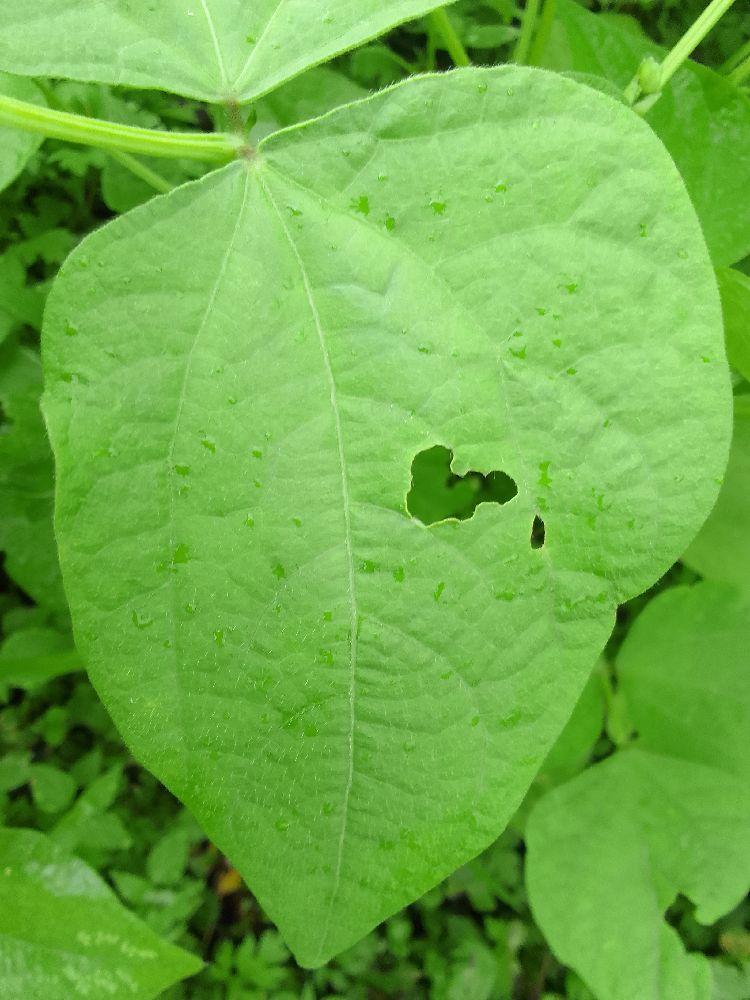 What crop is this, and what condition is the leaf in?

common bean, healthy
